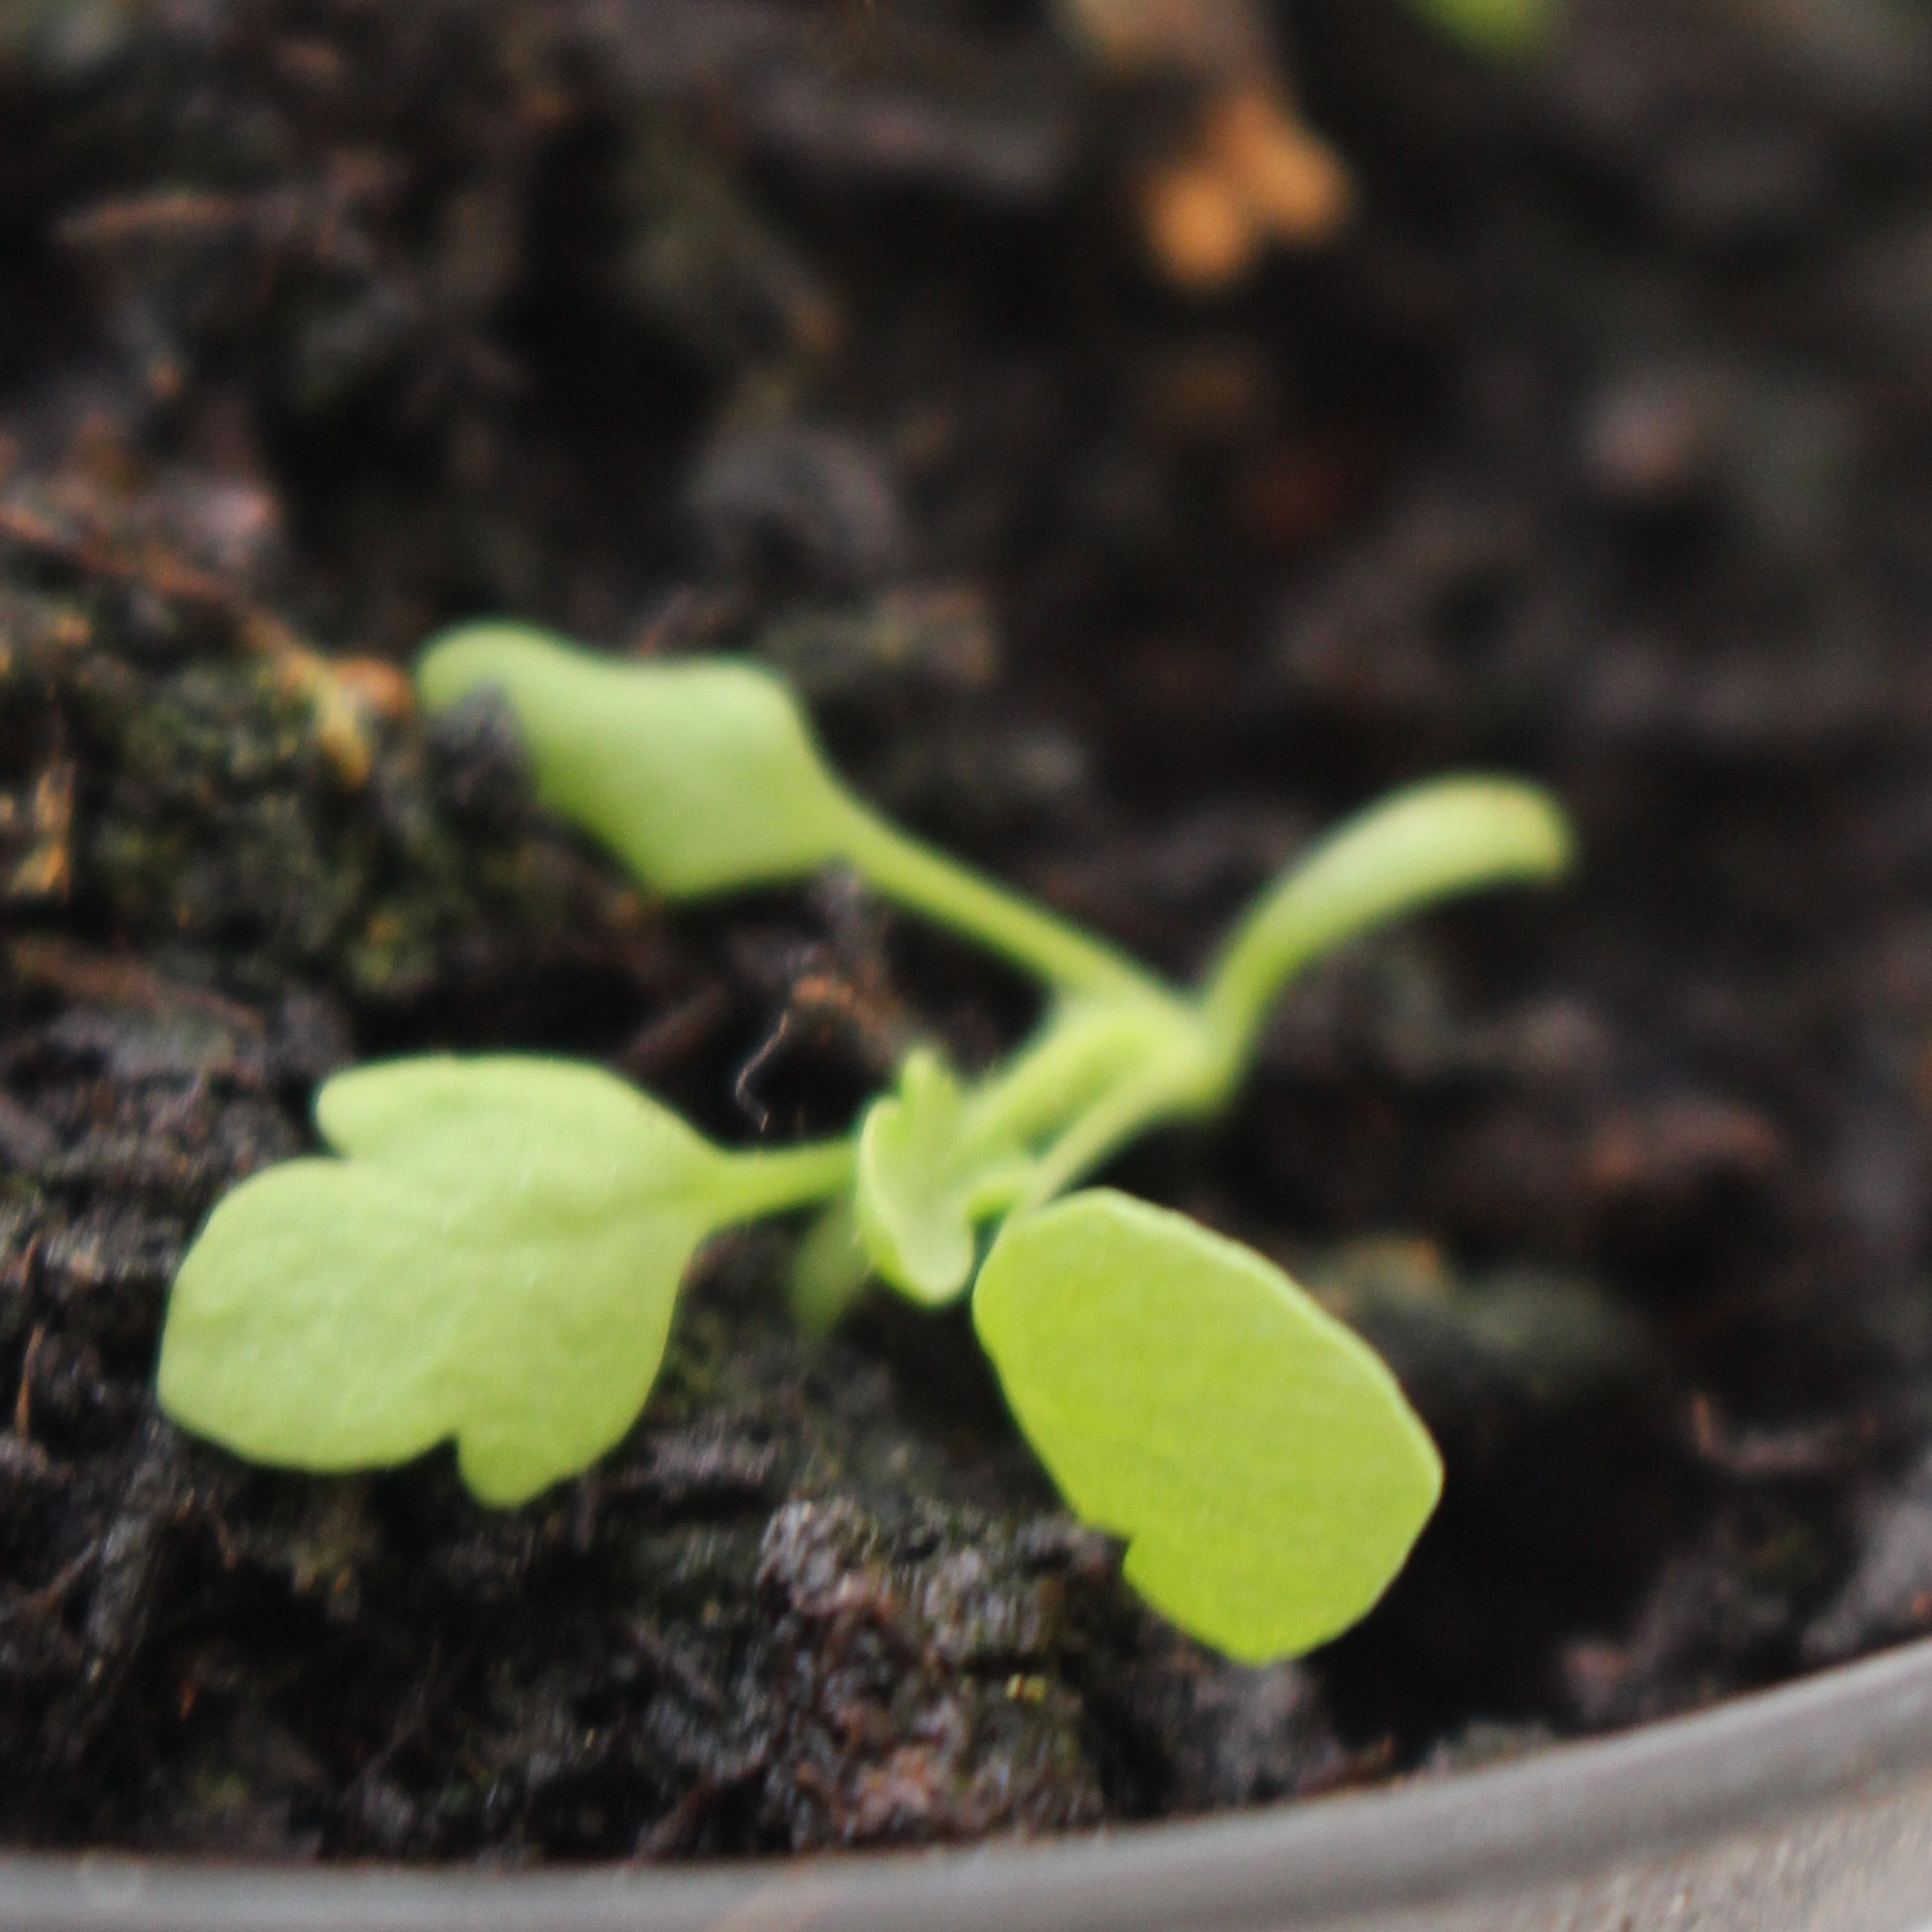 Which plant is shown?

Papaver rhoeas
